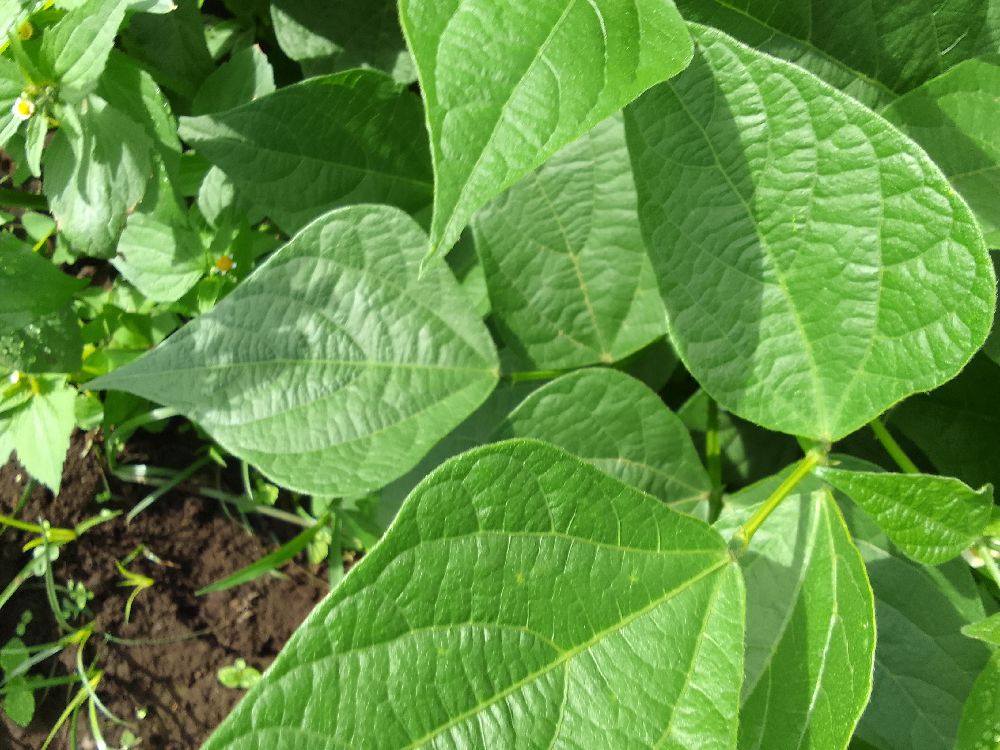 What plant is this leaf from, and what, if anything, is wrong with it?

common bean, healthy
